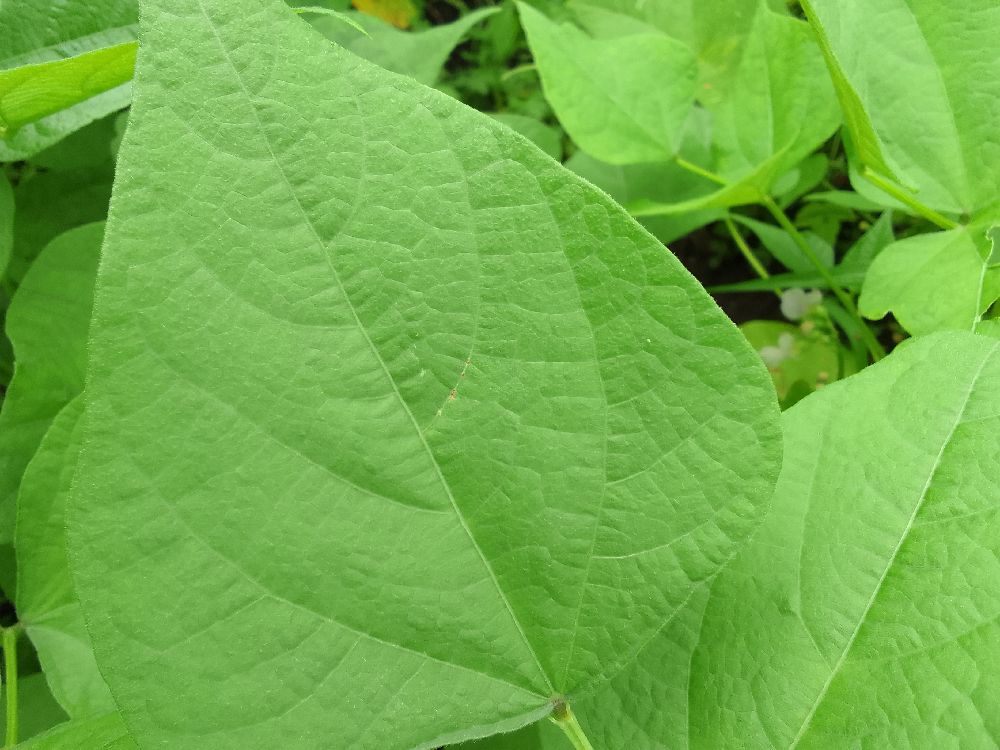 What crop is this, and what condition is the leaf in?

common bean, healthy
